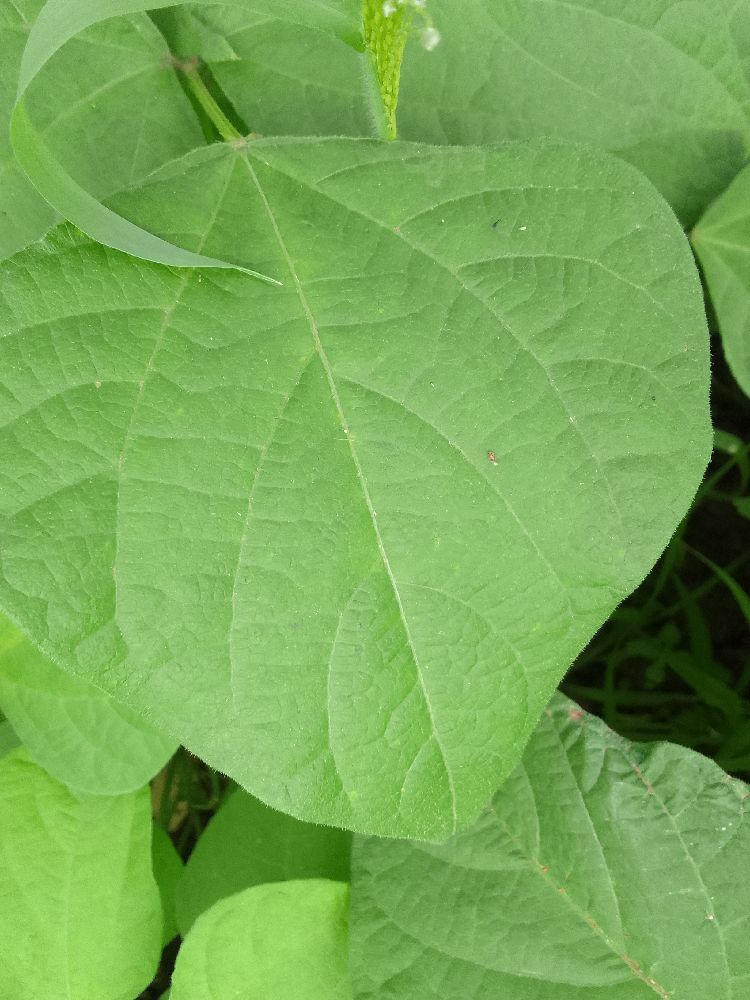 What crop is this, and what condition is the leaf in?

common bean, healthy
